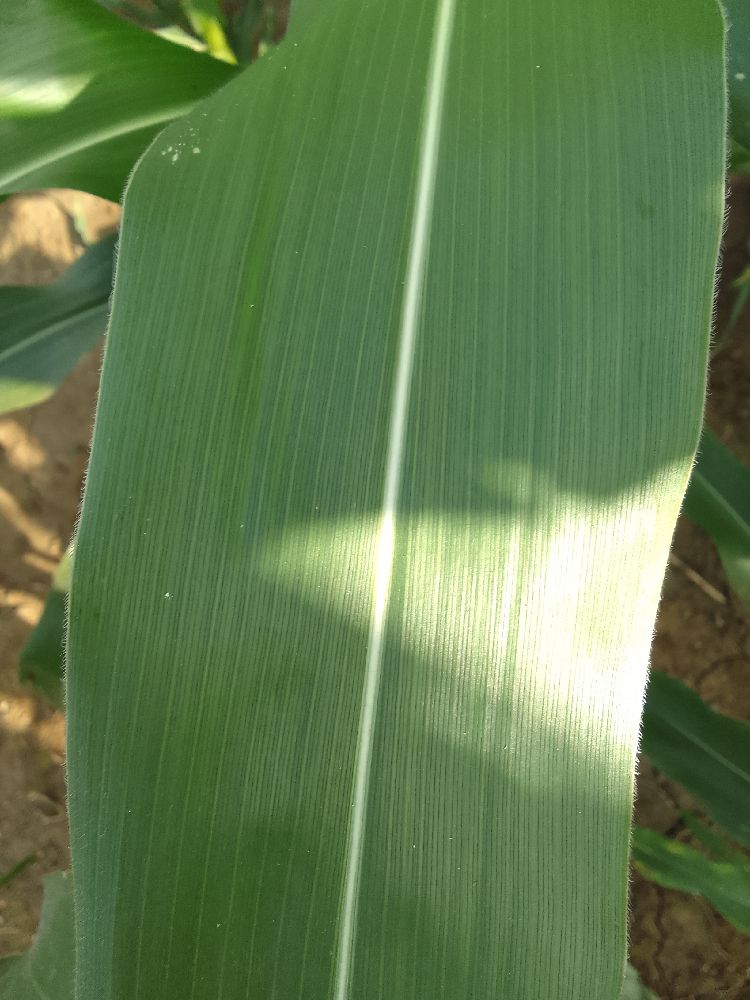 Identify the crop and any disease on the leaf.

maize, healthy
